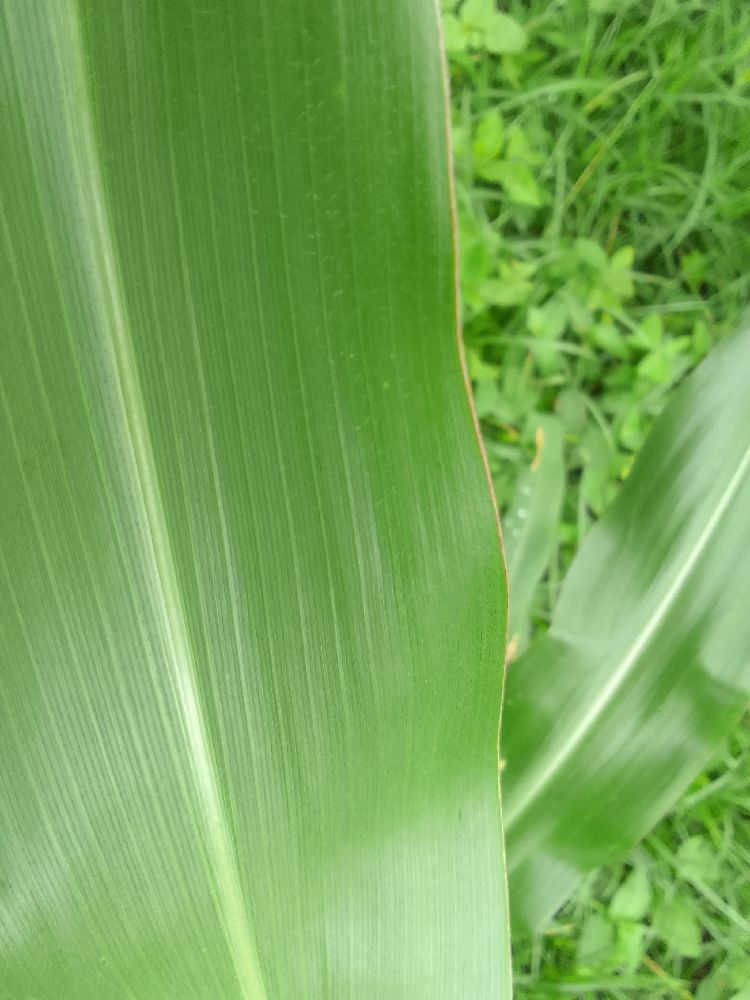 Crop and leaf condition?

maize, healthy
